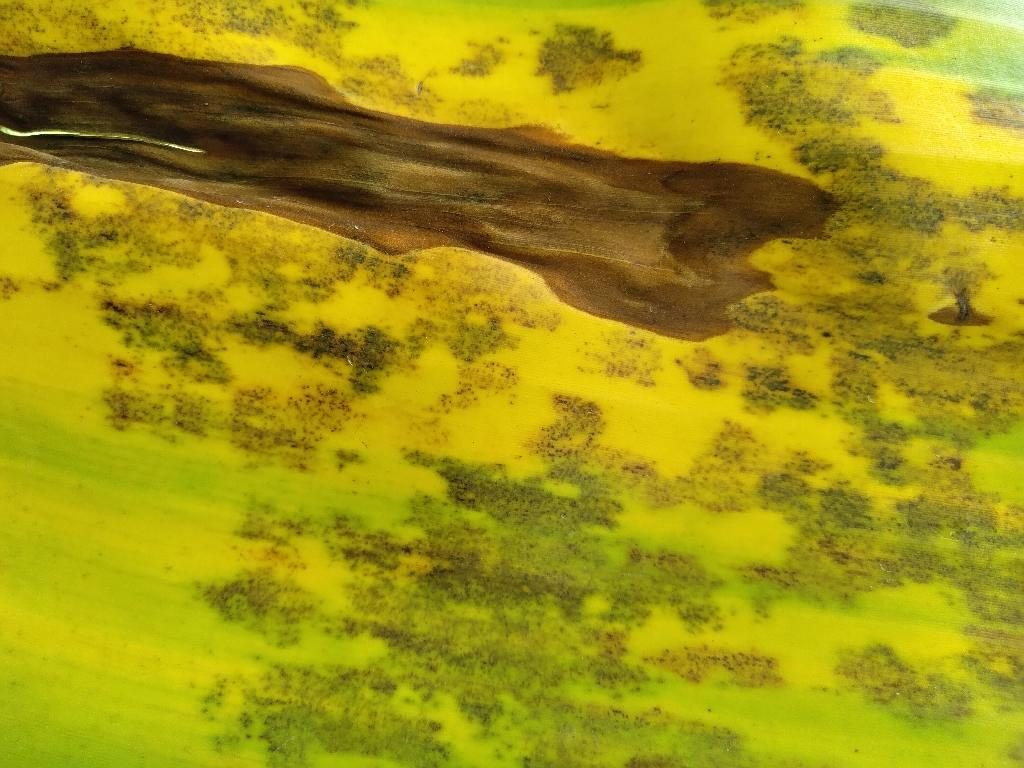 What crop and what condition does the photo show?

banana, black sigatoka
